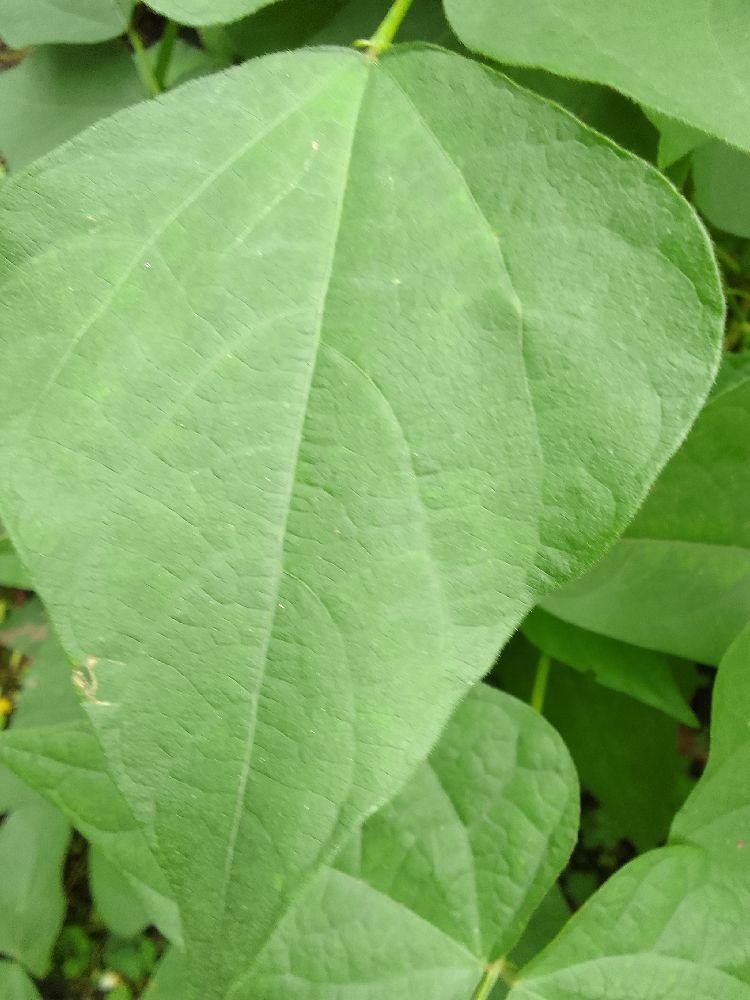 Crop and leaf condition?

common bean, healthy
